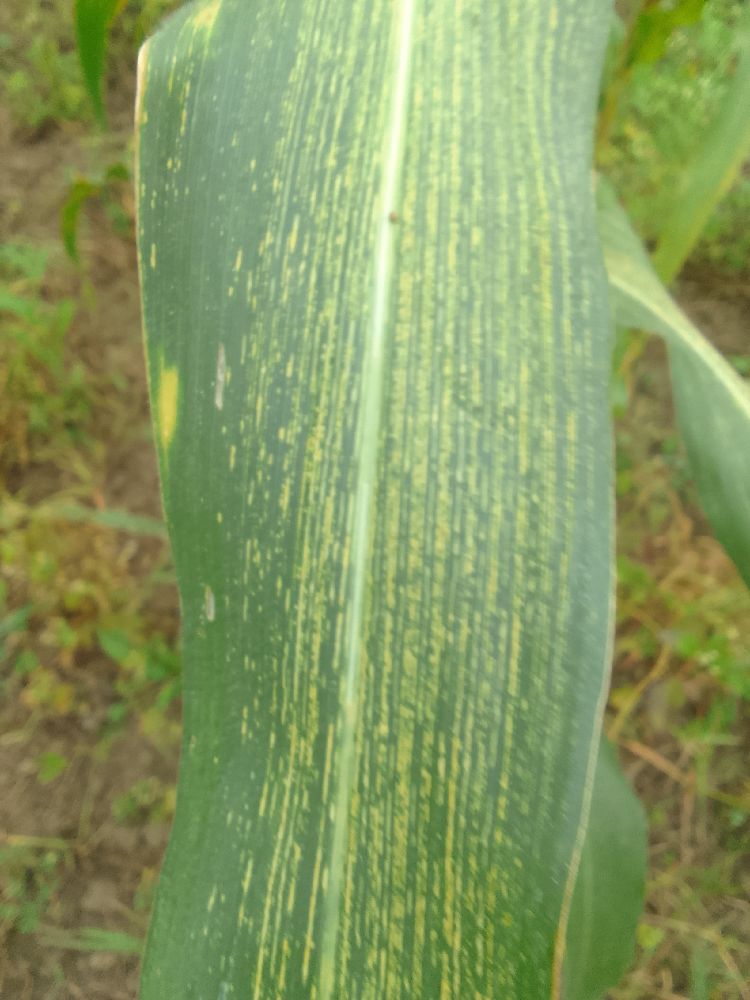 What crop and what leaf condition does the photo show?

maize, maize streak virus
